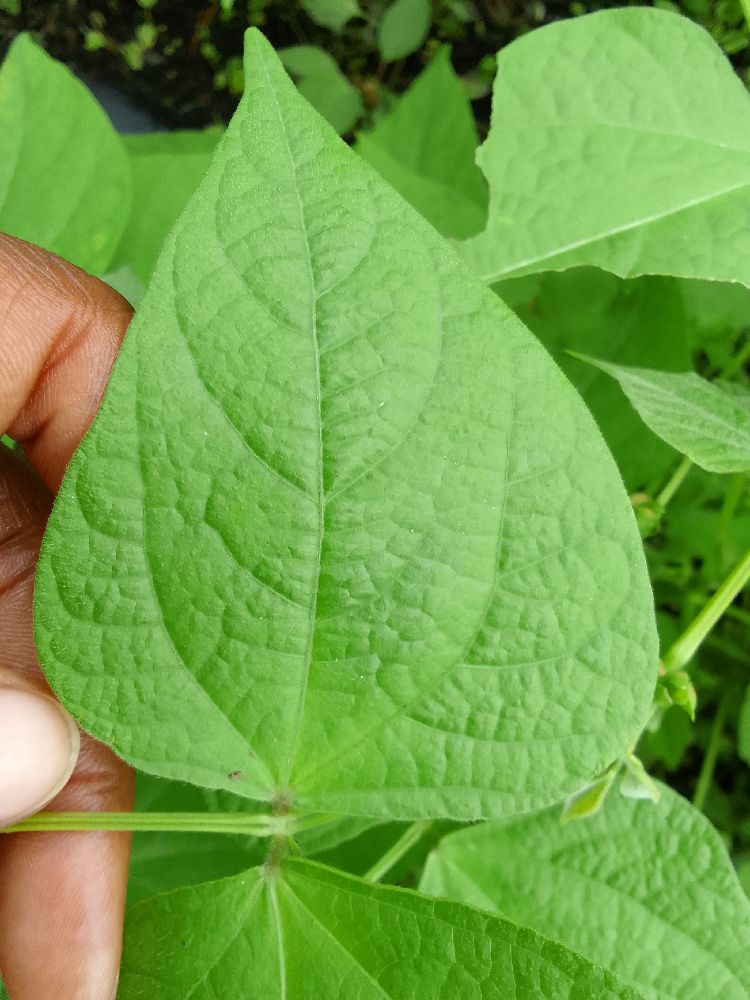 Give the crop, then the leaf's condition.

common bean, healthy
